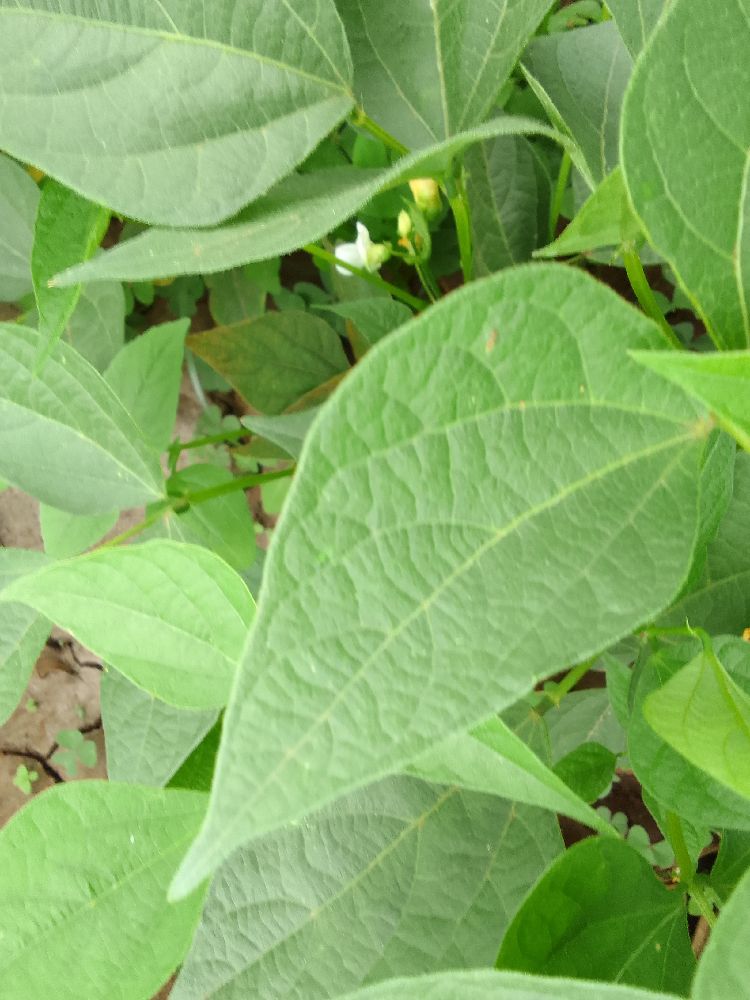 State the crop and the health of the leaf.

common bean, healthy
